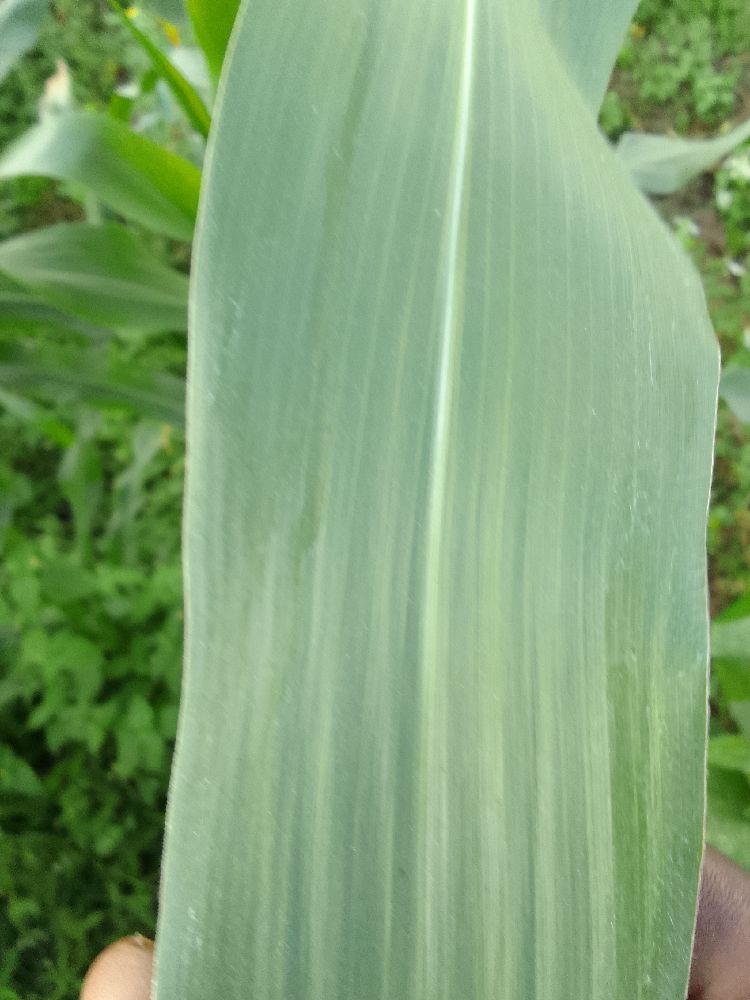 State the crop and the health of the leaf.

maize, healthy
